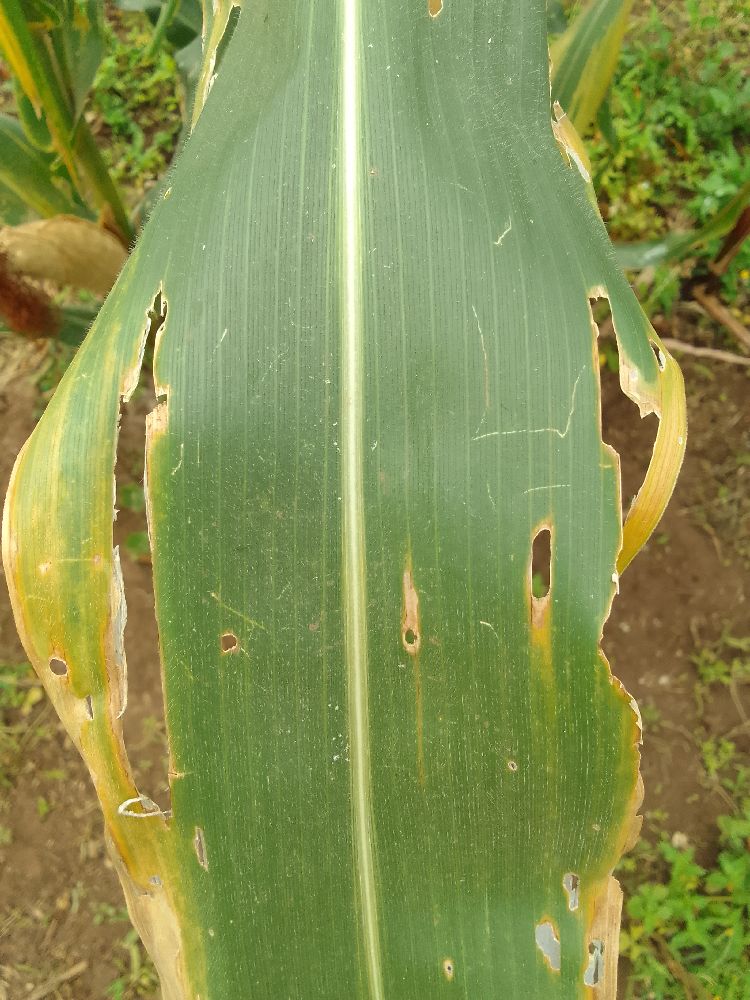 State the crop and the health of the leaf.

maize, maize lethal necrosis
